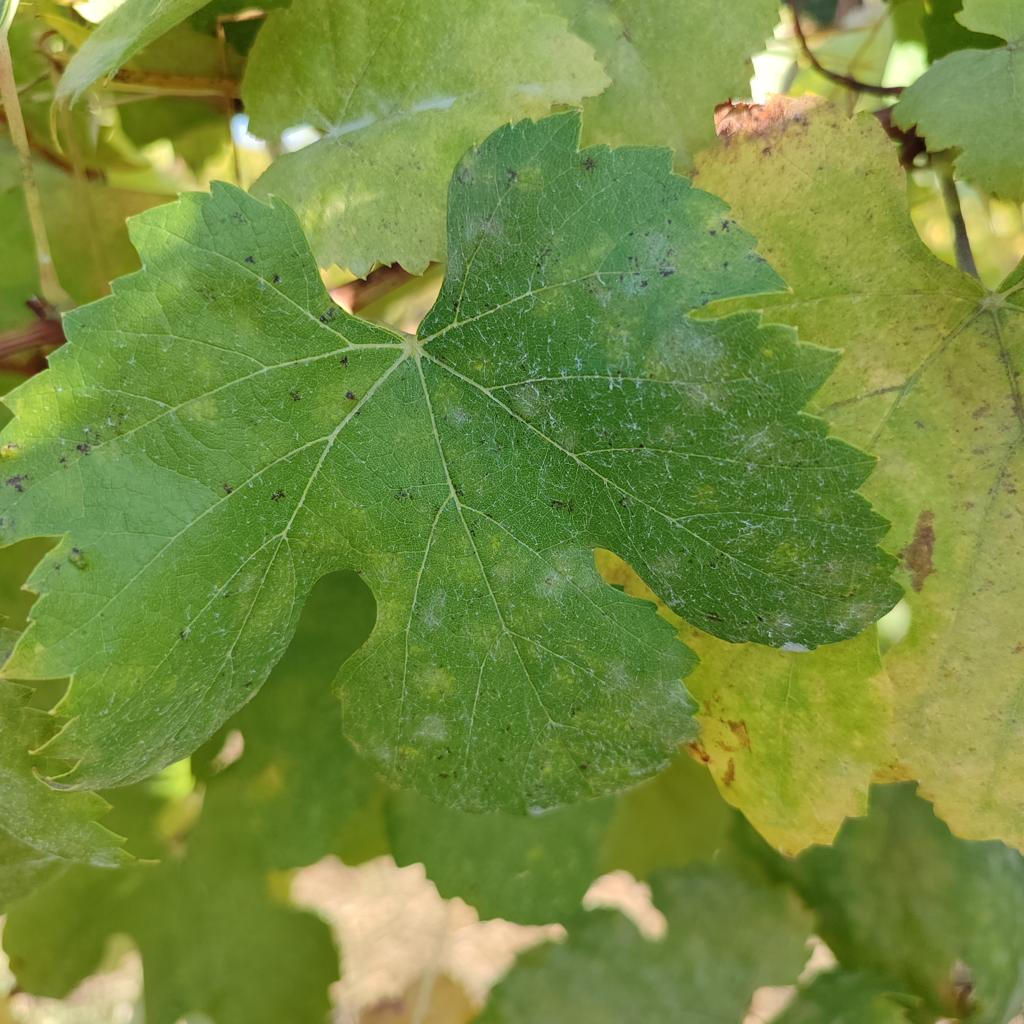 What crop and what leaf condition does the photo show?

grapevine, powdery mildew
